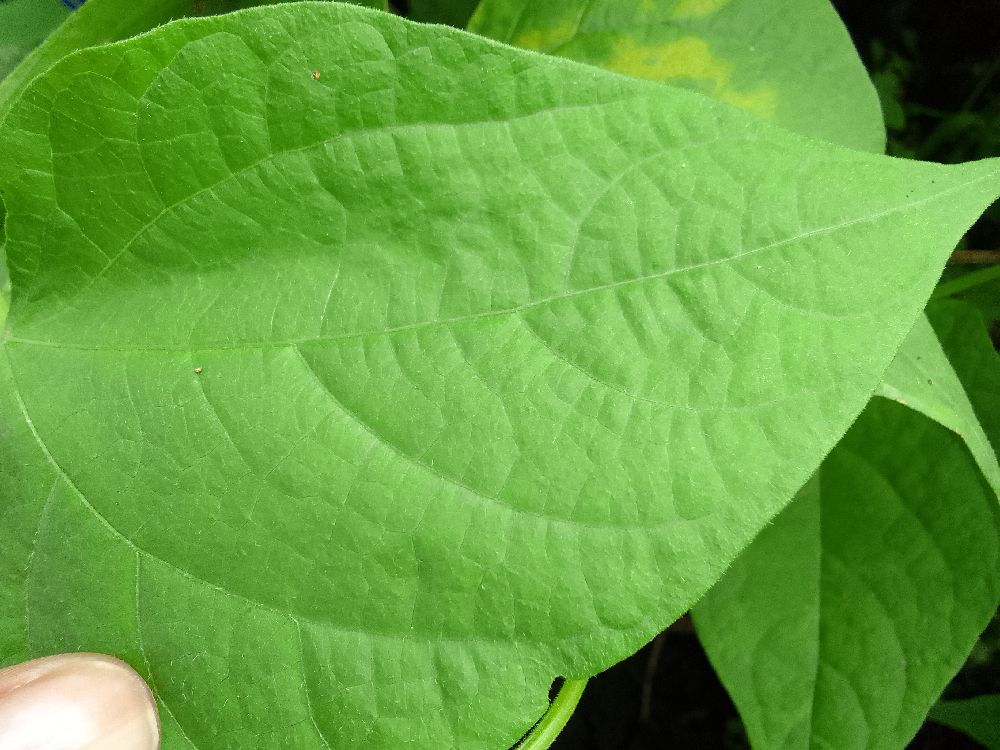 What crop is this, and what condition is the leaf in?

common bean, healthy
